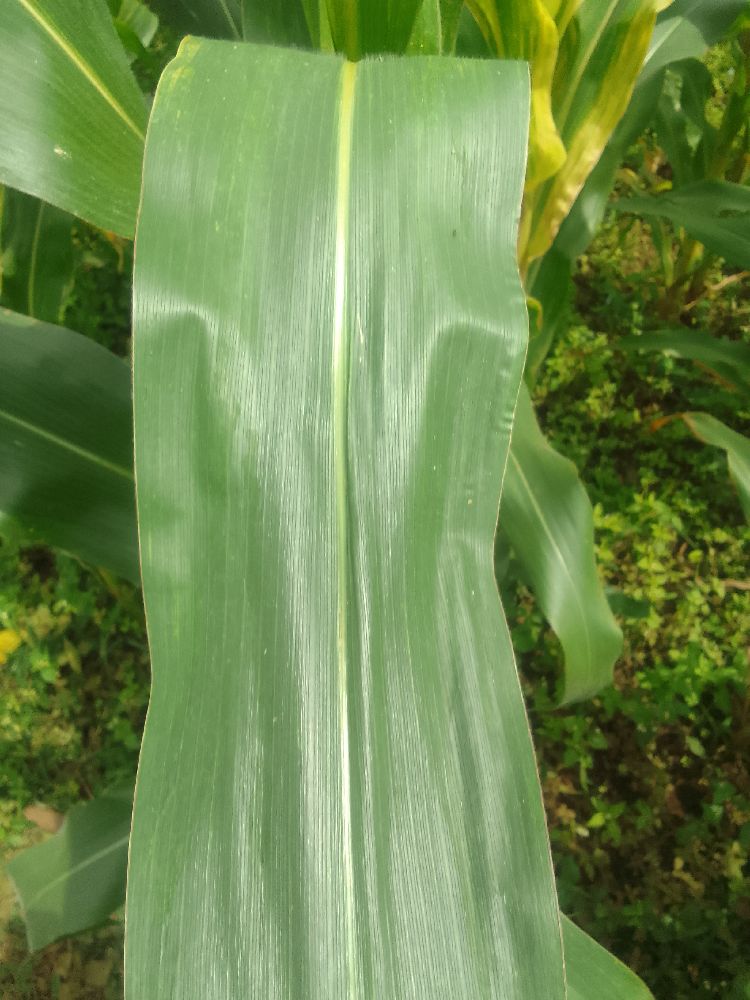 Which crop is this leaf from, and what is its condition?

maize, healthy
